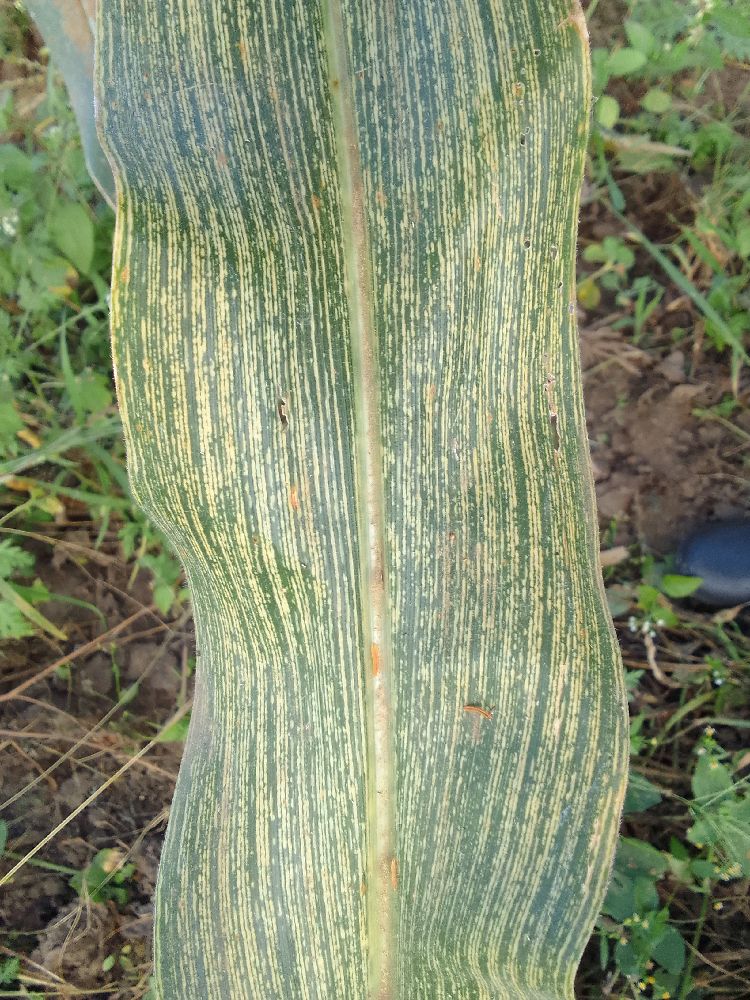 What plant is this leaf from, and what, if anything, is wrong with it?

maize, maize streak virus
